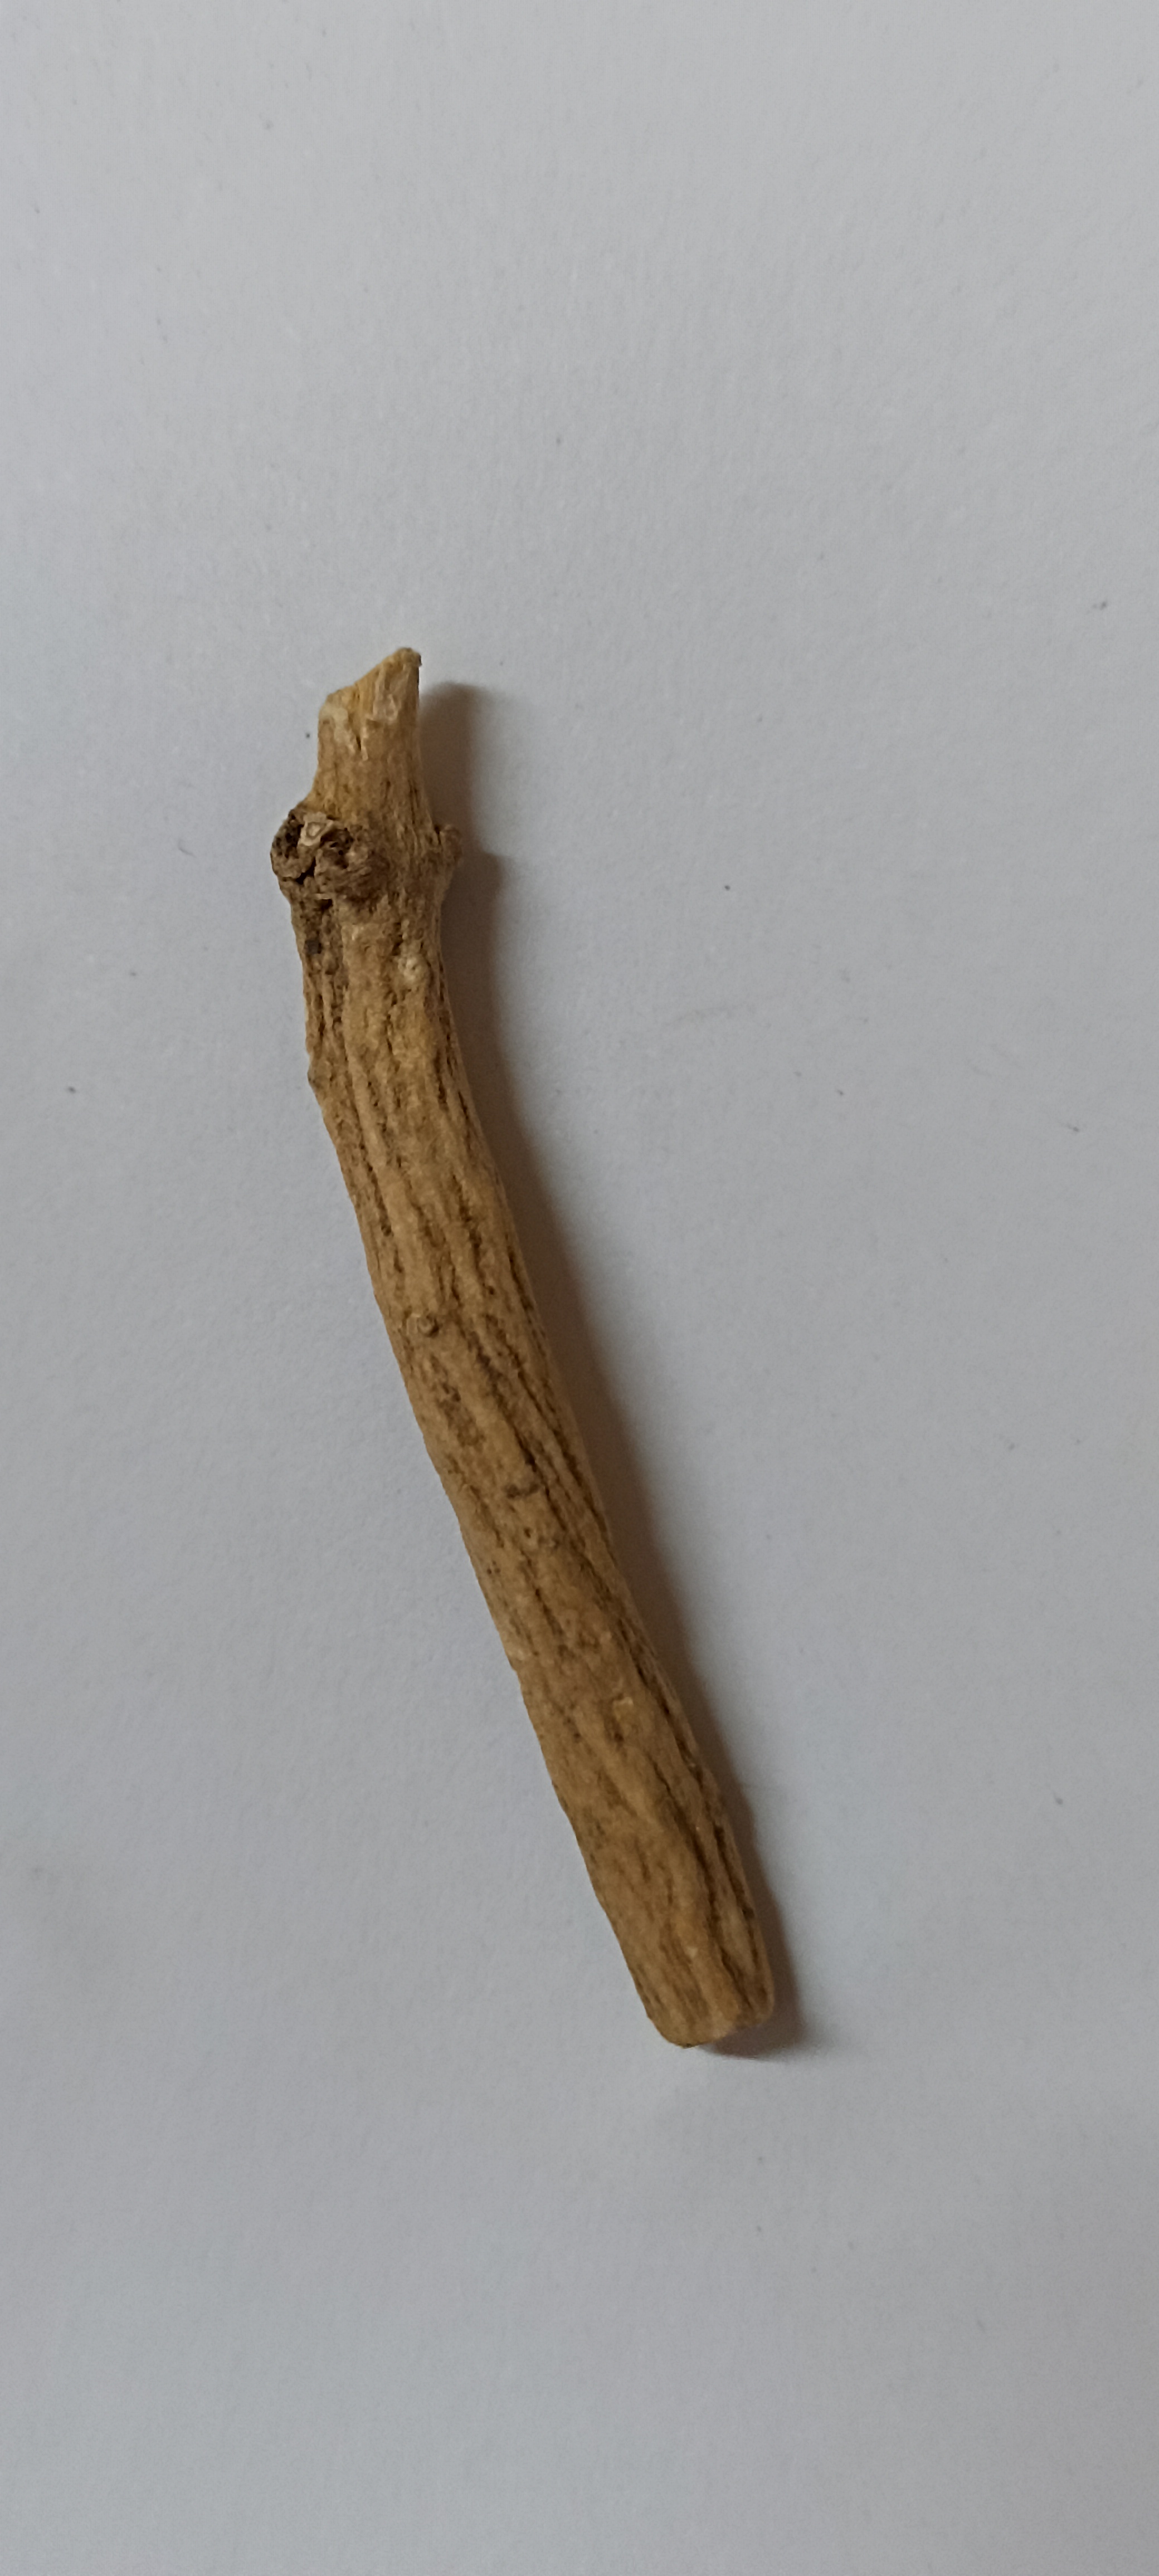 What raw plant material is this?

ashwagandha
